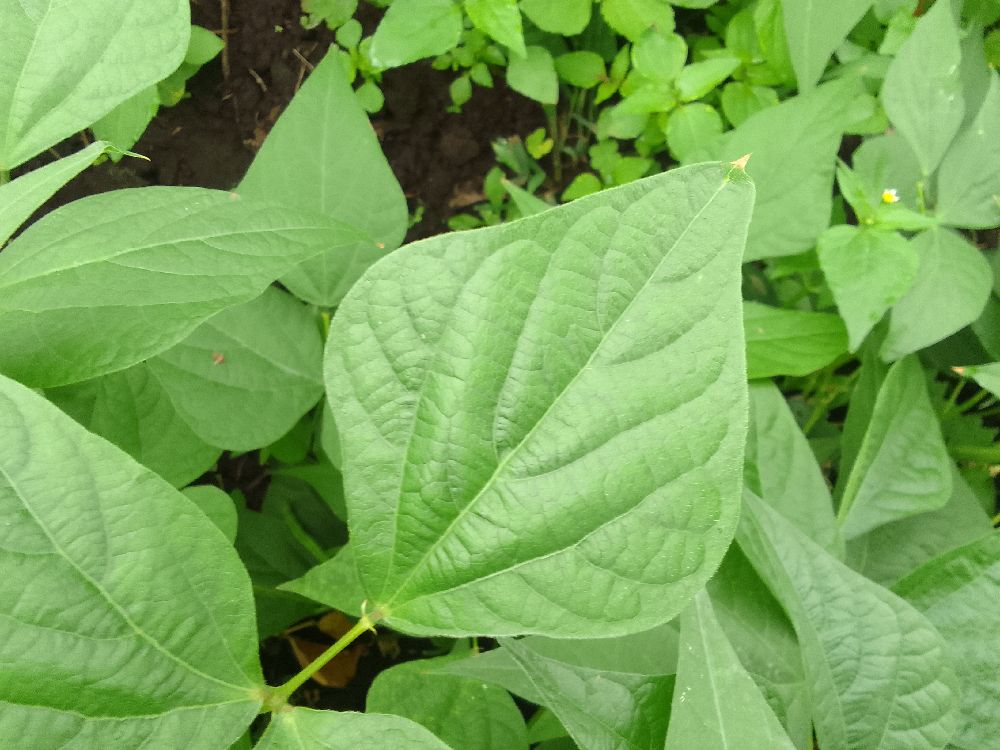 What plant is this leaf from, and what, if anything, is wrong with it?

common bean, healthy
